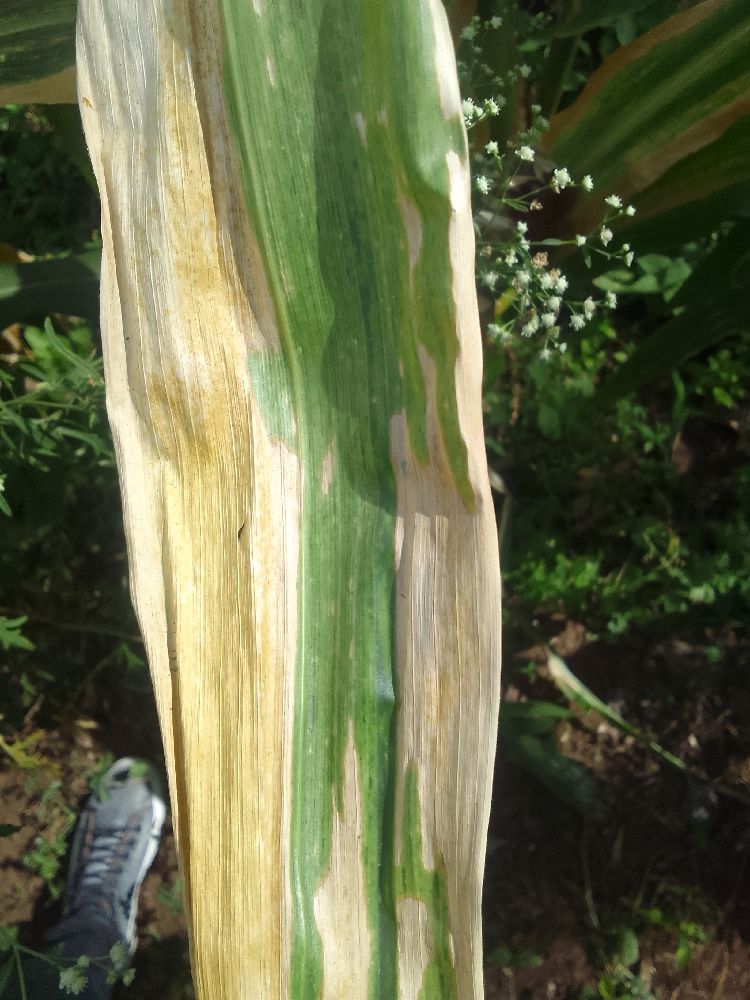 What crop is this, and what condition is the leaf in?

maize, maize lethal necrosis
